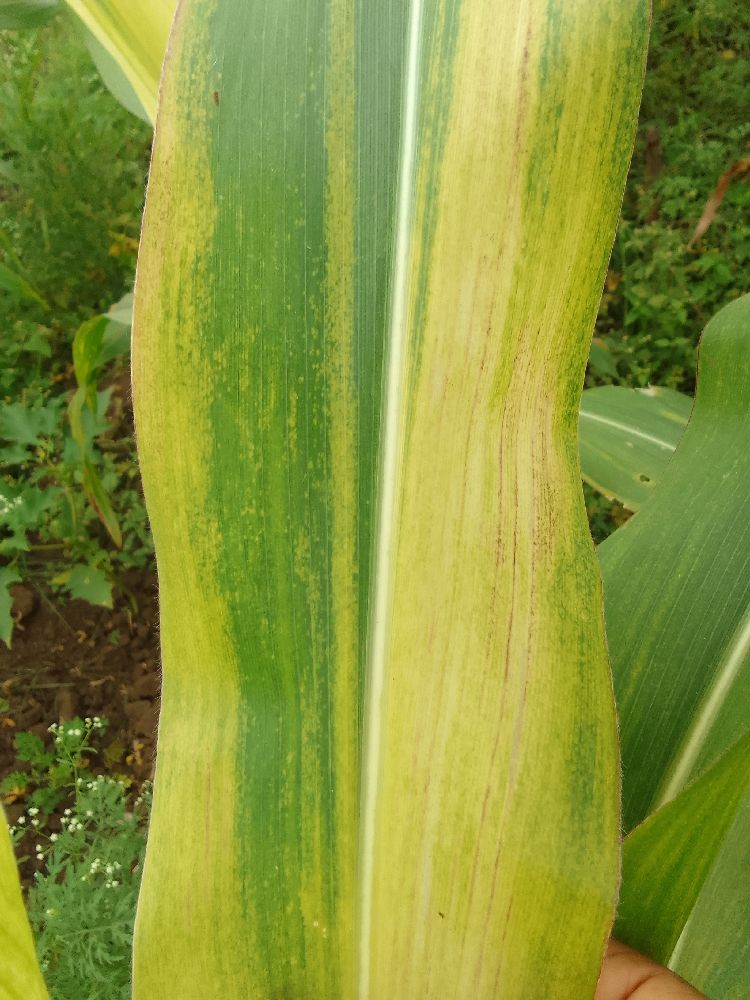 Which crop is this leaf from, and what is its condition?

maize, maize lethal necrosis
